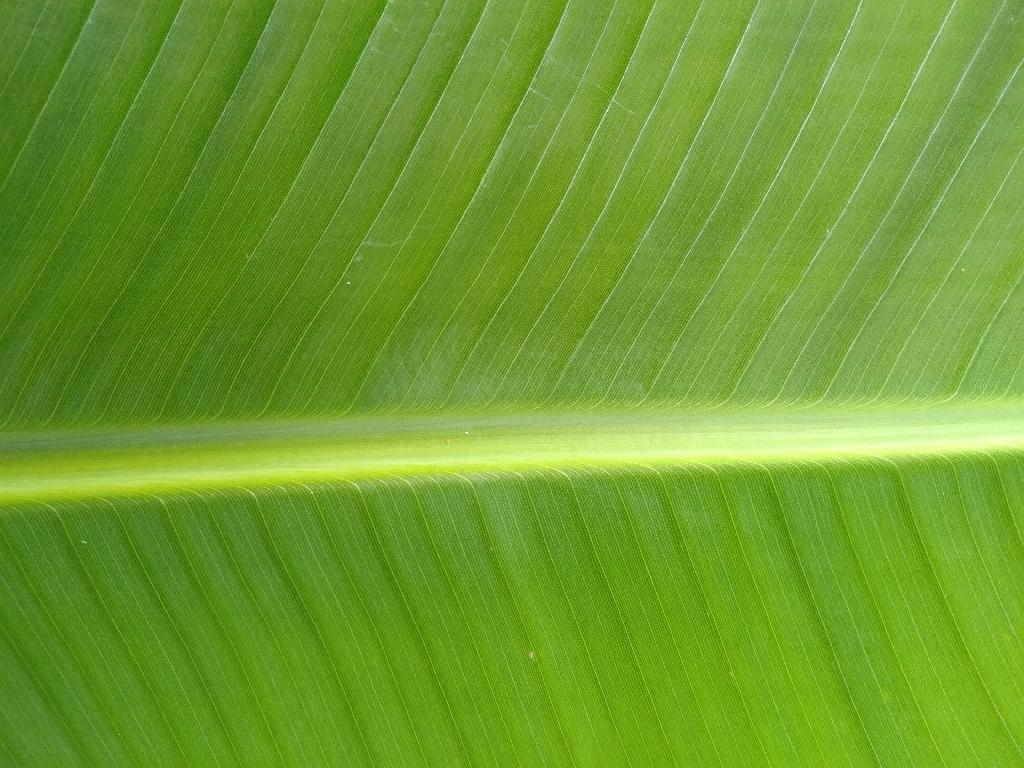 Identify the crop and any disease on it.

banana, healthy
